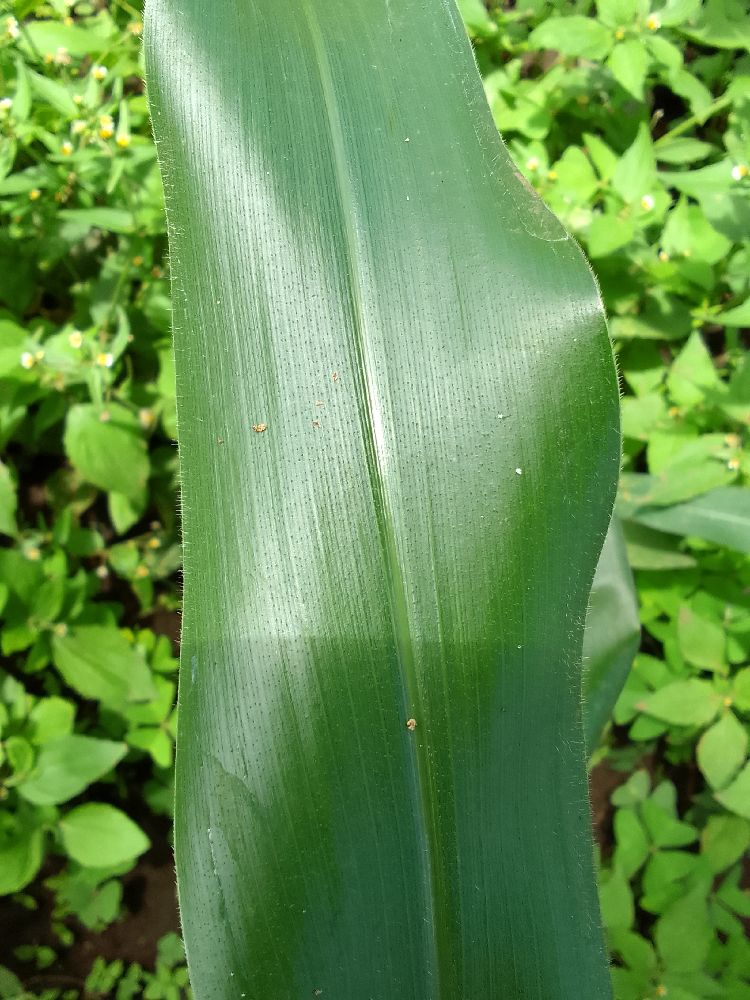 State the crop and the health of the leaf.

maize, healthy
